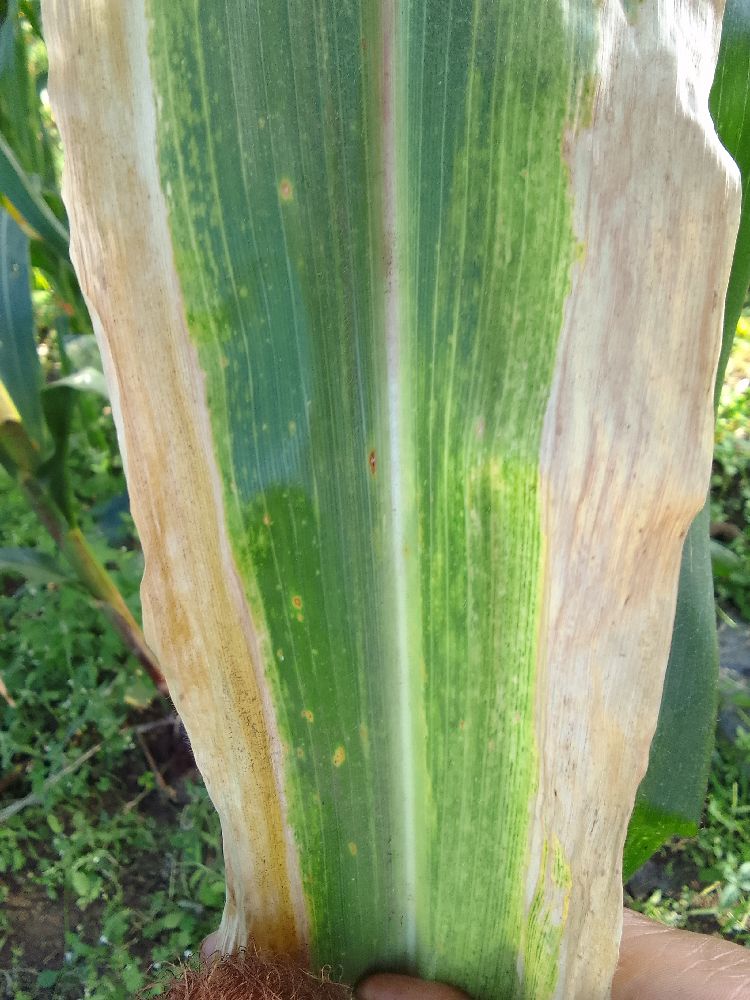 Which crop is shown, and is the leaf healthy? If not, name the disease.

maize, maize lethal necrosis
